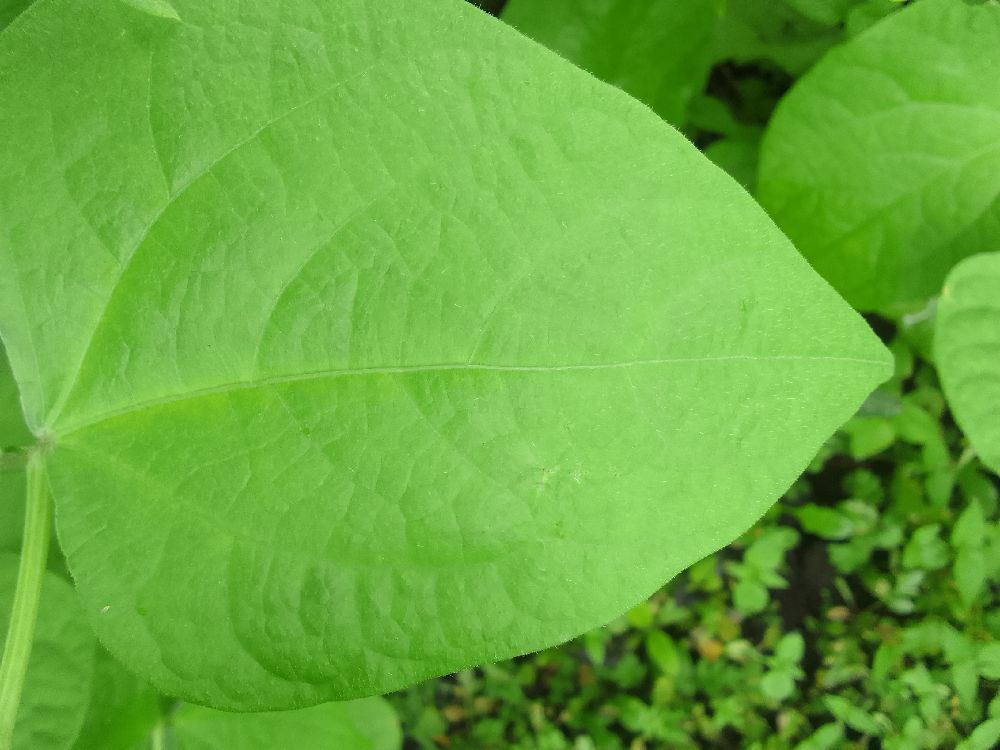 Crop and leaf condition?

common bean, healthy
